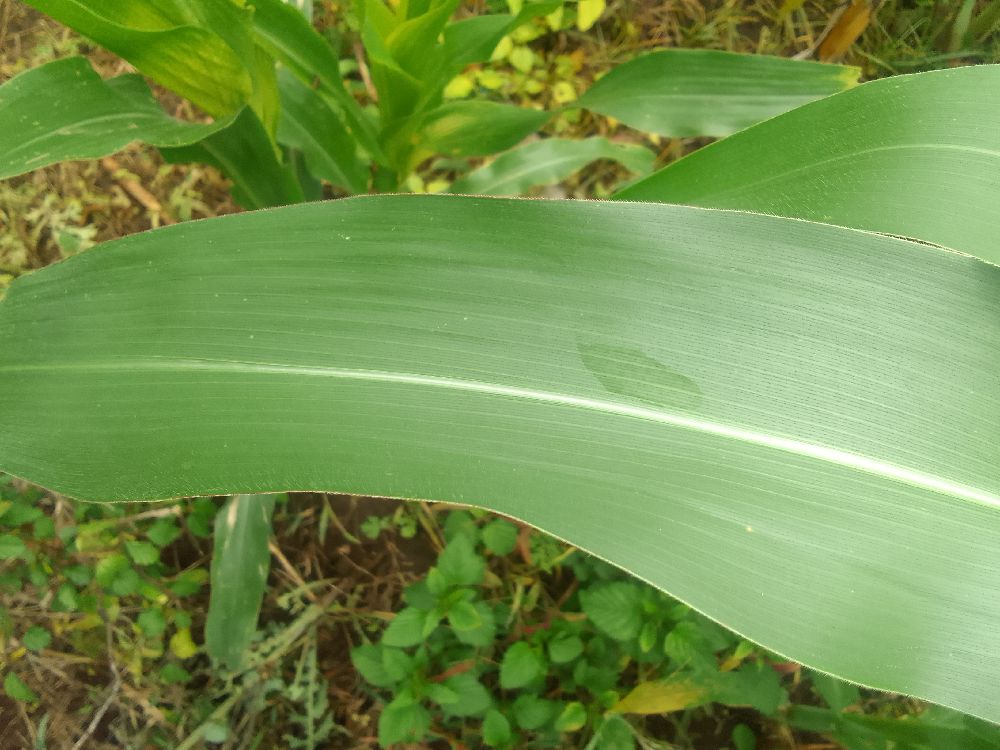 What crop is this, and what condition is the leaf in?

maize, healthy
